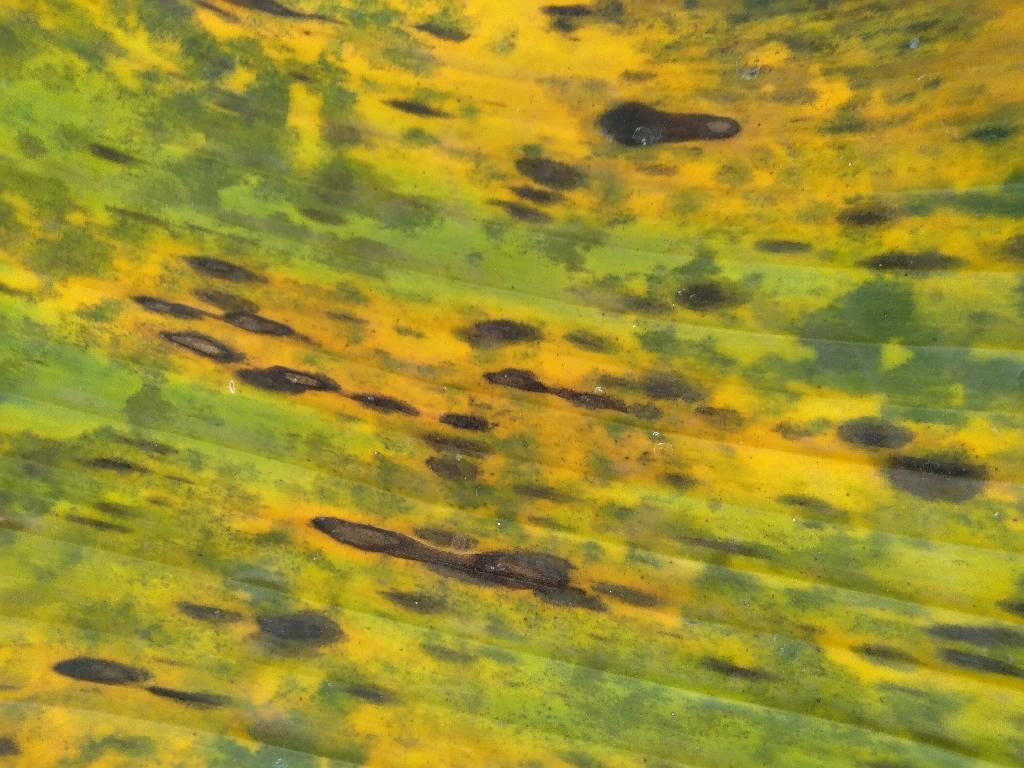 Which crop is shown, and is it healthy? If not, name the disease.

banana, black sigatoka
